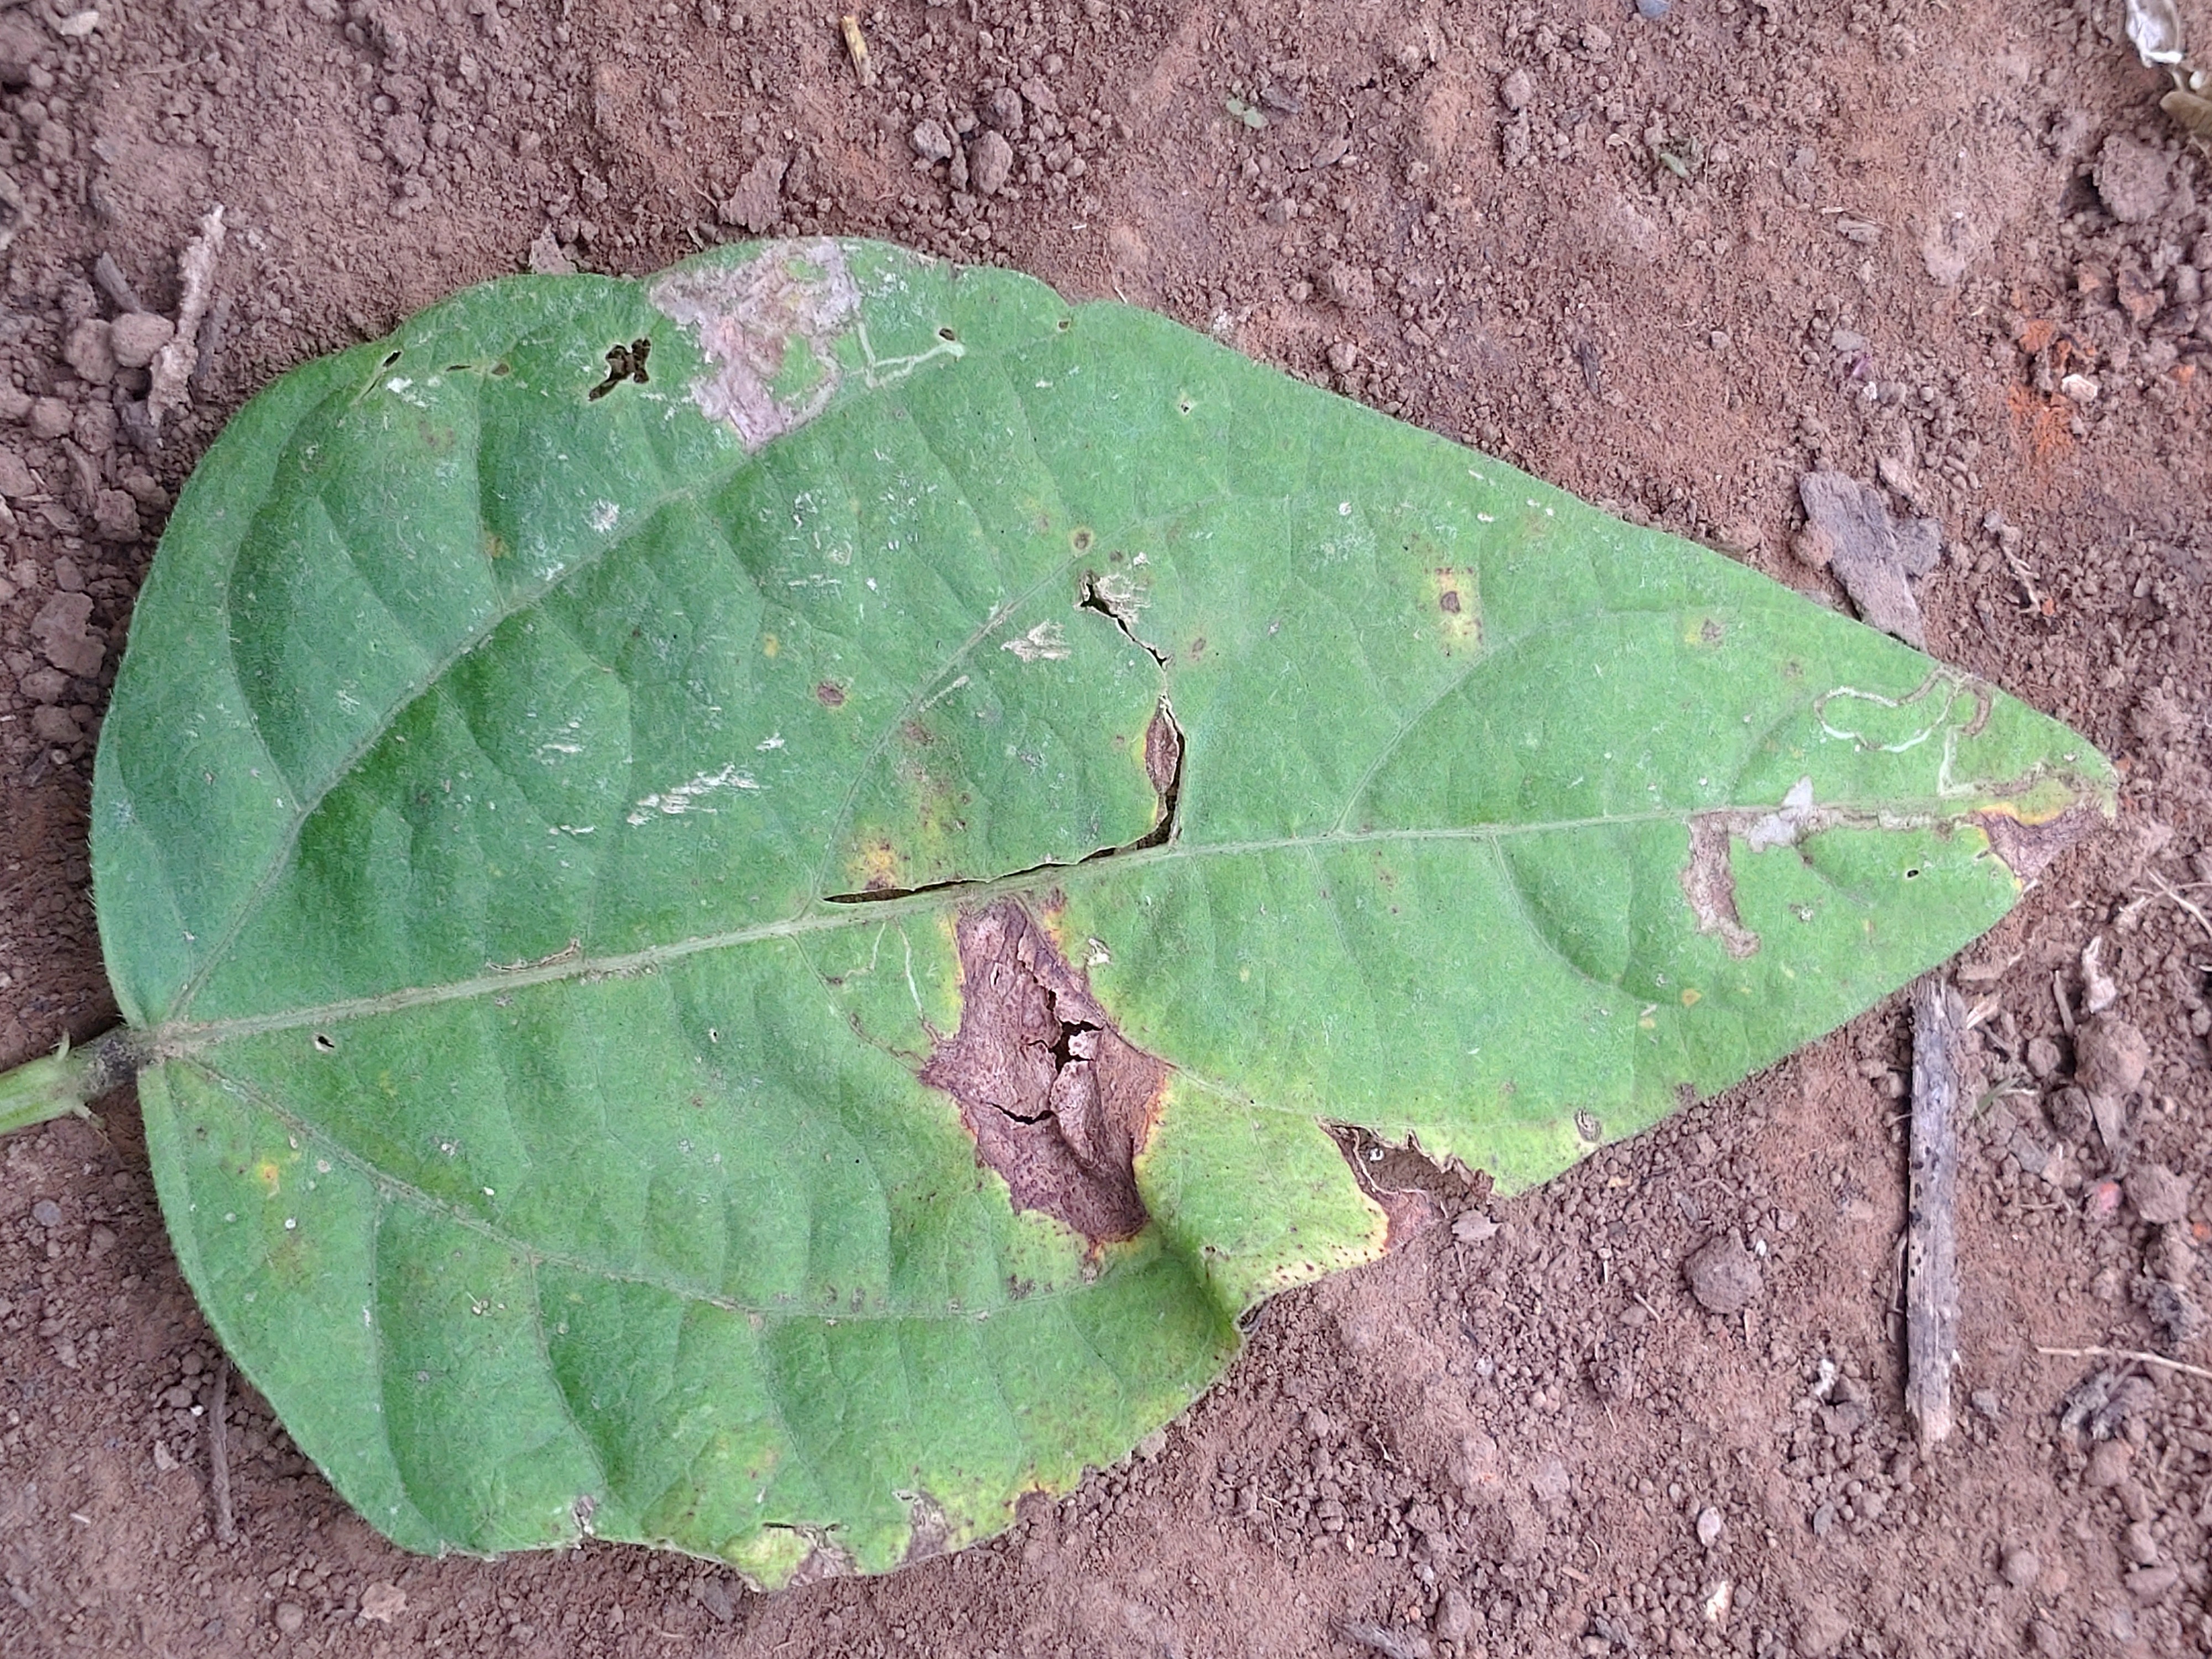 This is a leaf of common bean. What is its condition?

anthracnose
